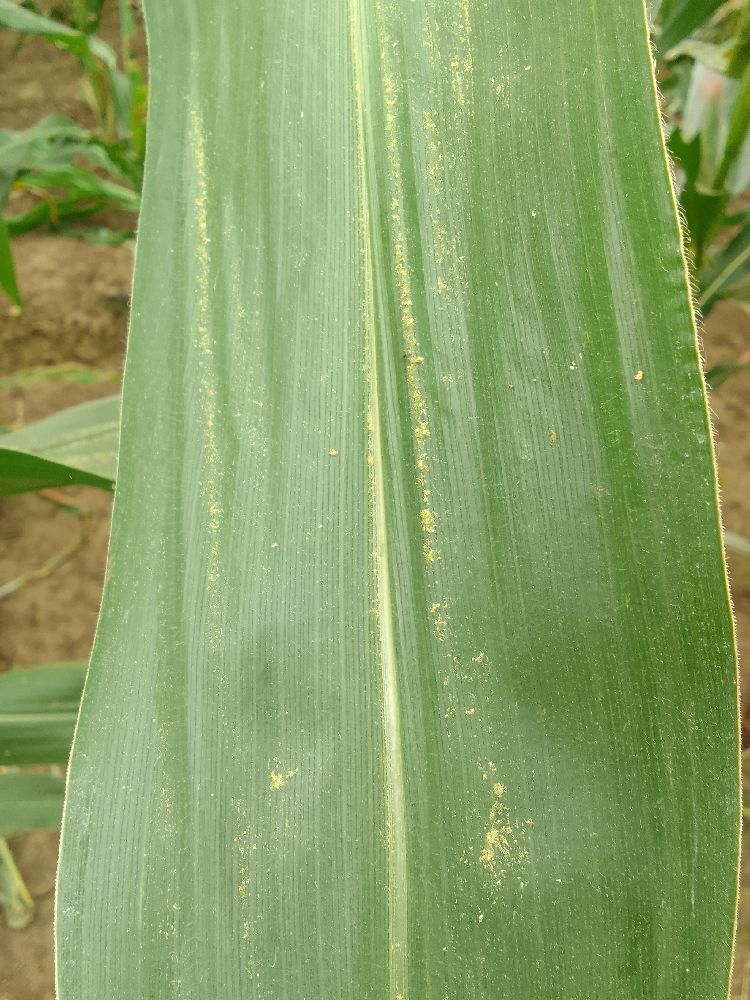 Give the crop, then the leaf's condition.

maize, healthy
